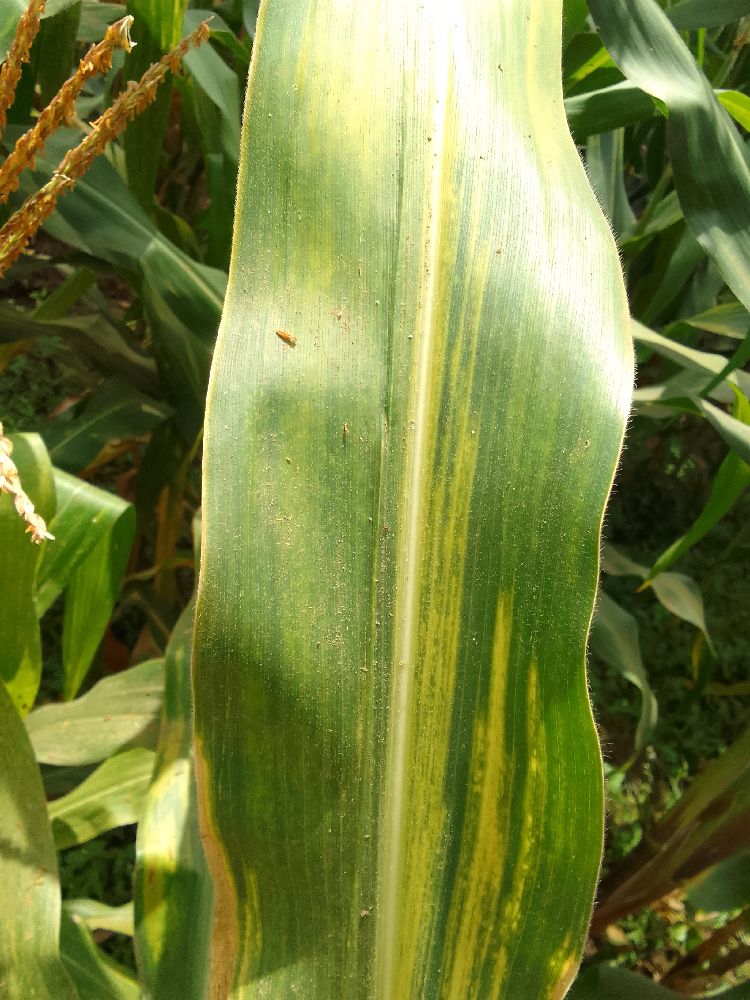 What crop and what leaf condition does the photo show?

maize, maize lethal necrosis
